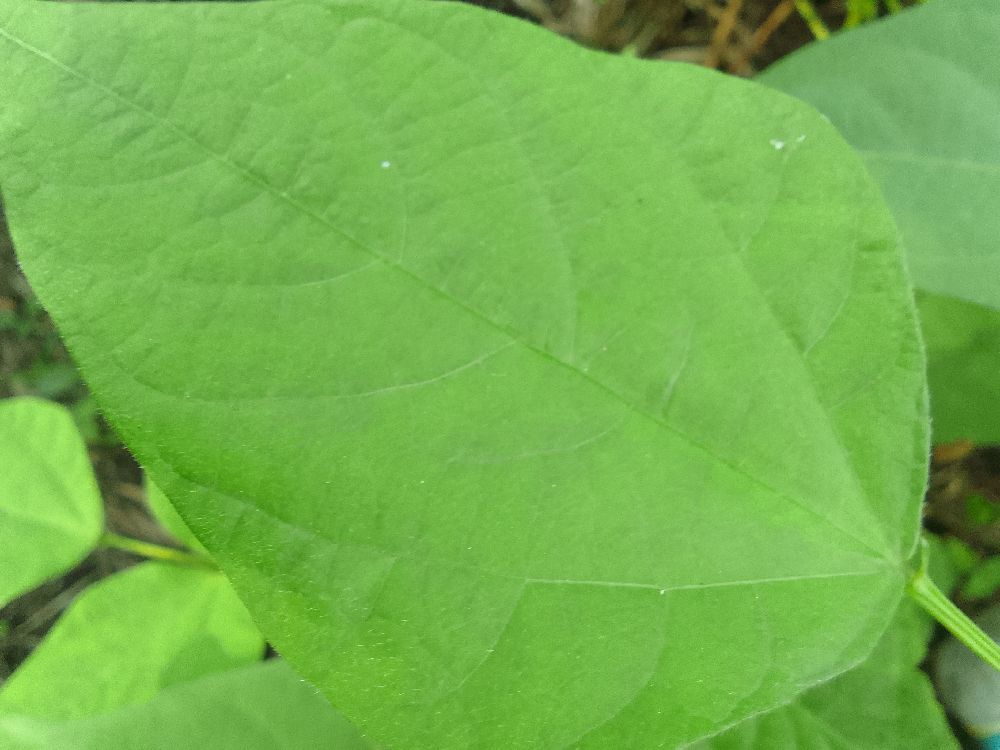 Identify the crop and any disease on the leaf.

common bean, healthy
